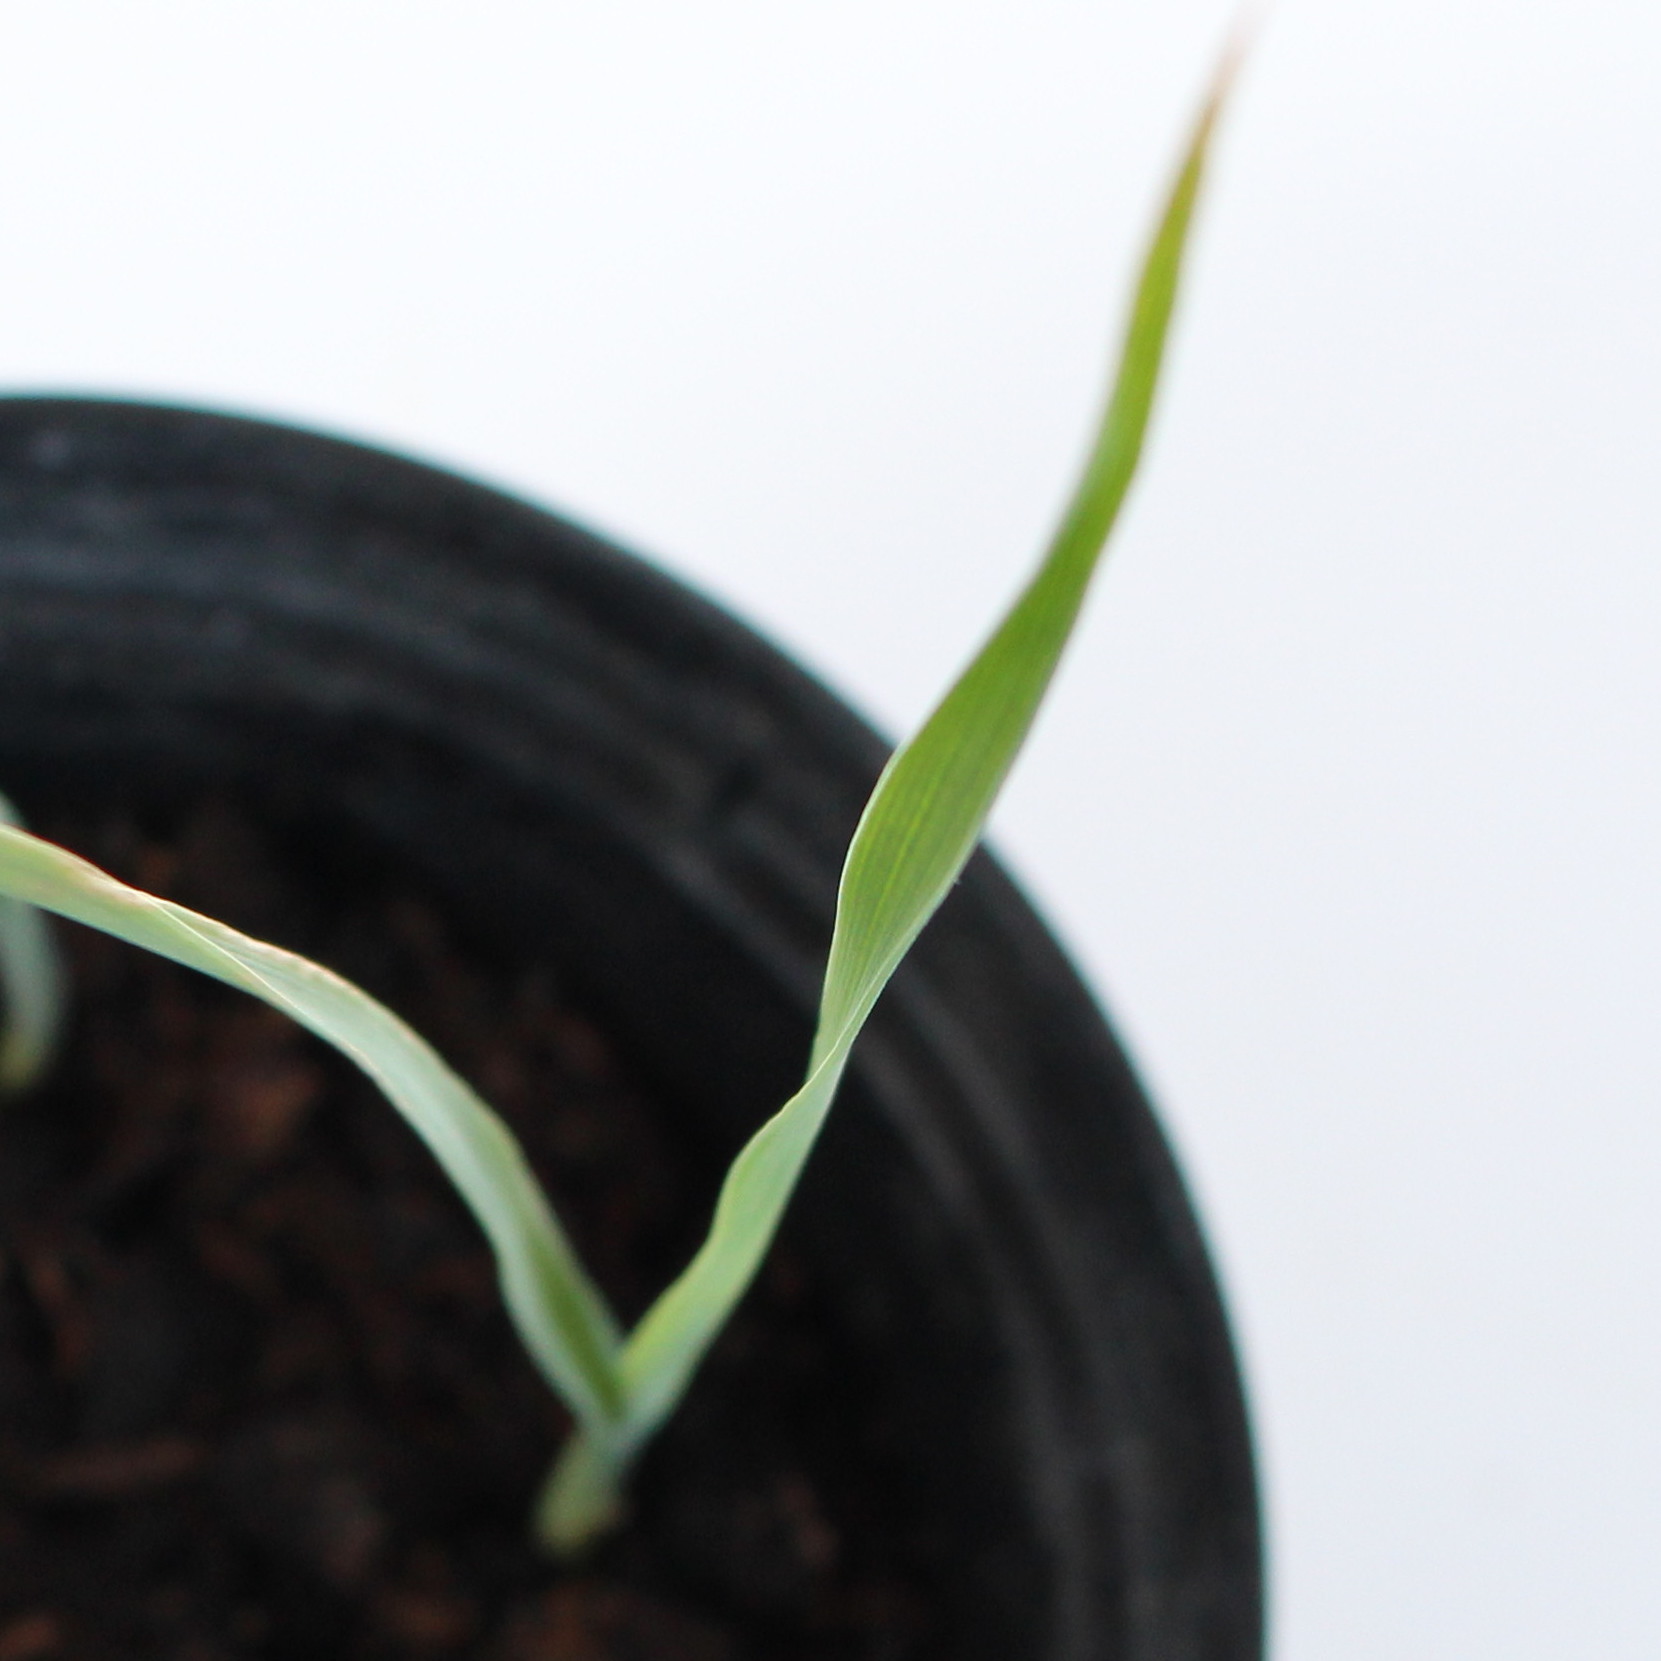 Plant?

Avena sterilis
